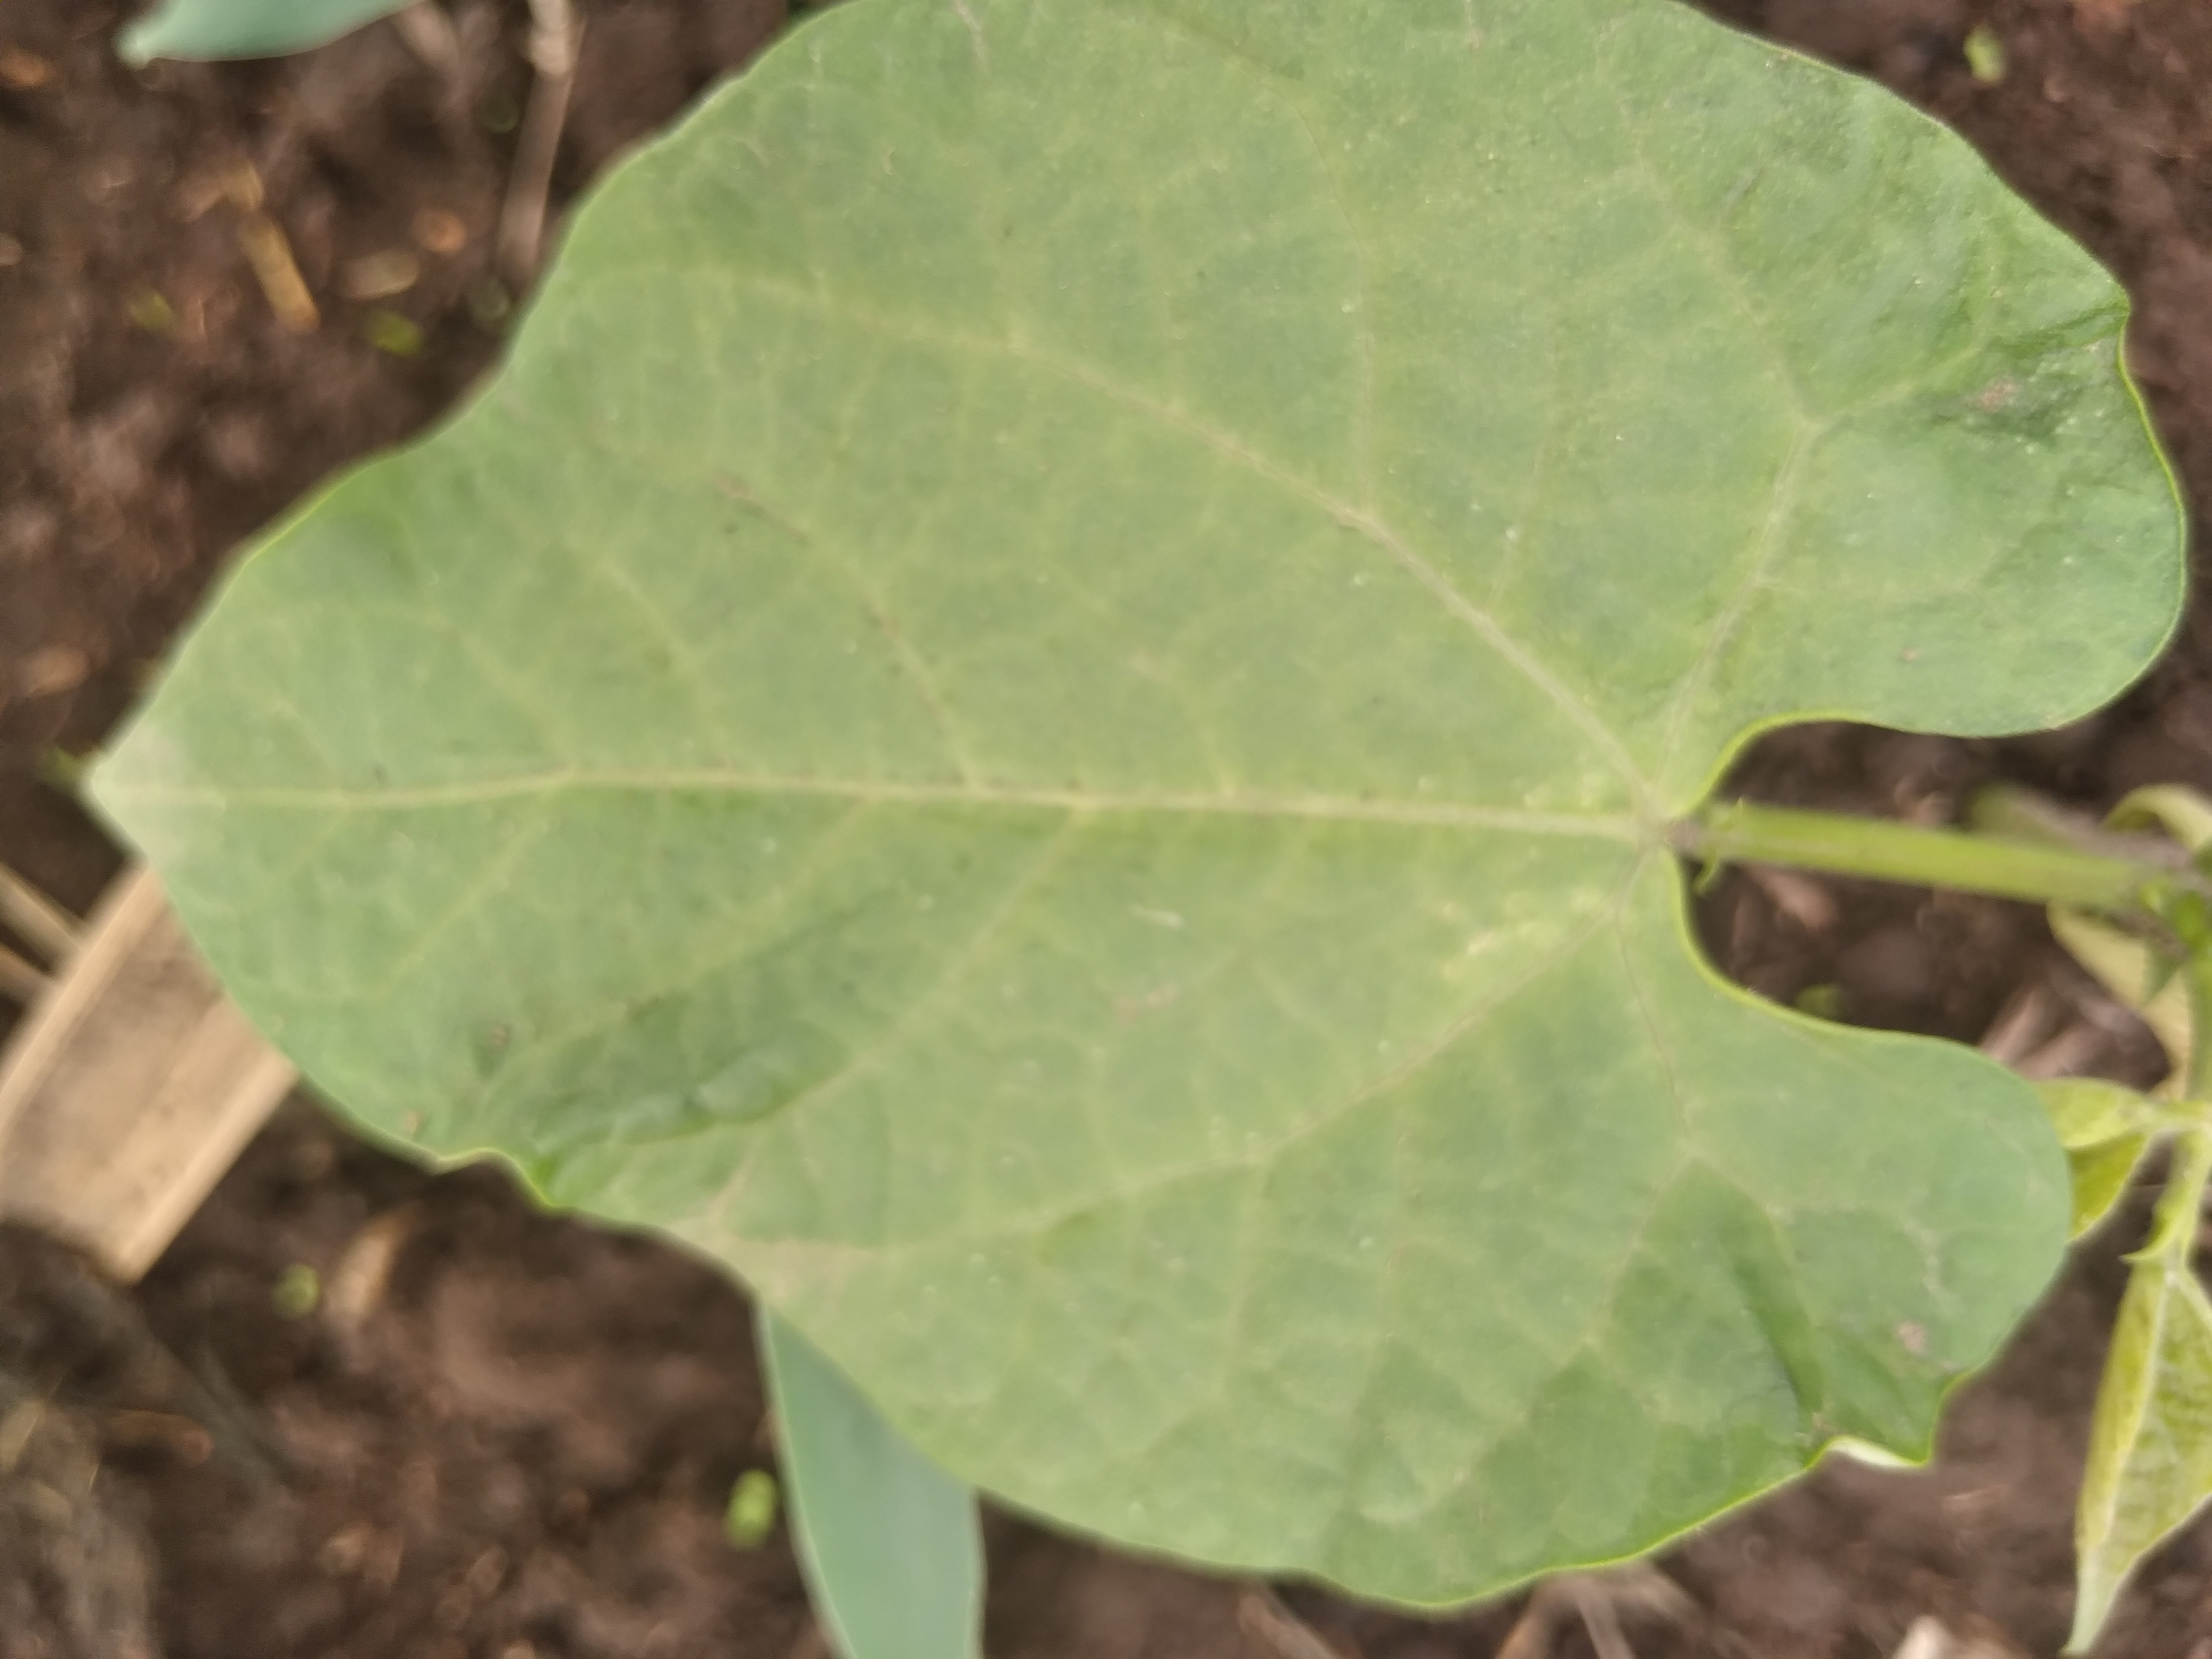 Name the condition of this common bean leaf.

healthy
